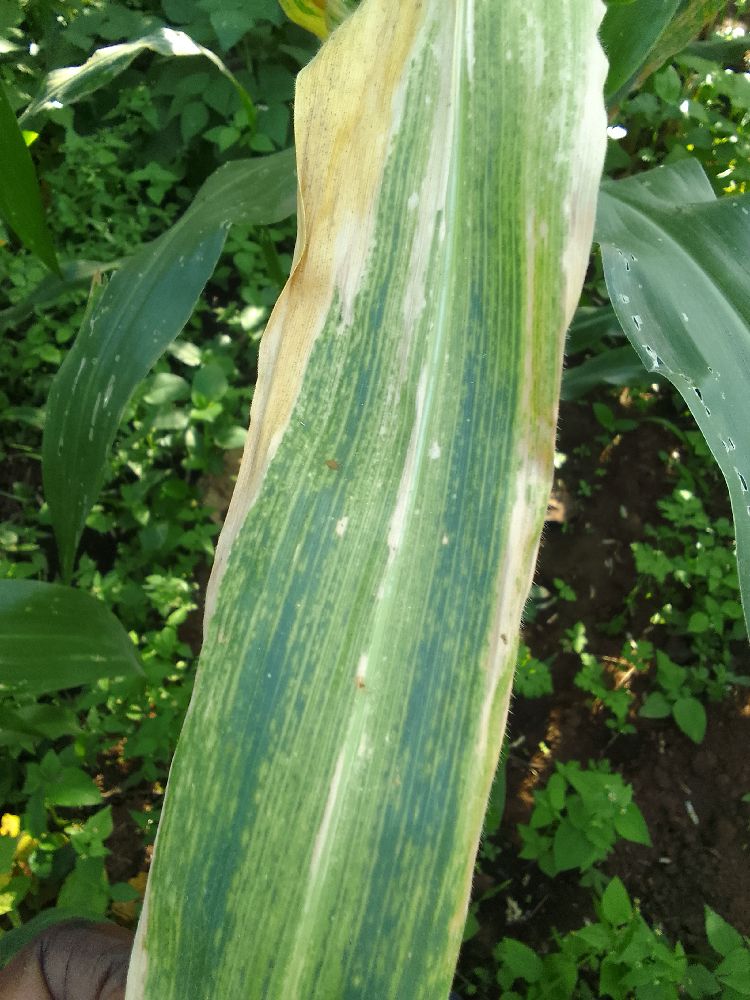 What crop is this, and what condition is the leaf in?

maize, maize lethal necrosis
